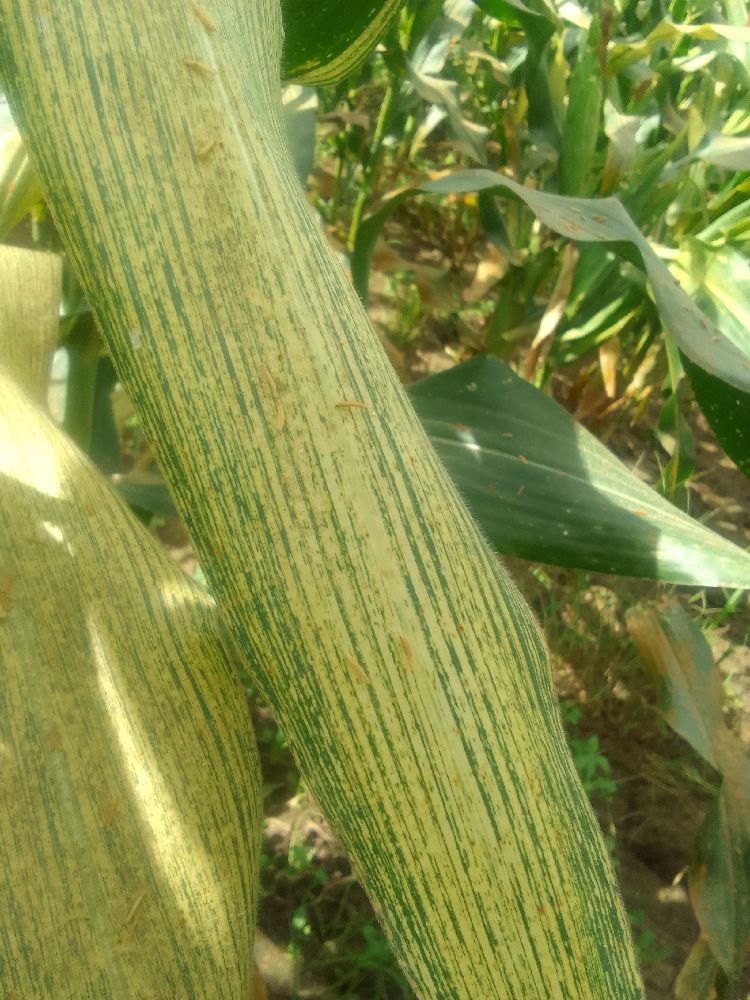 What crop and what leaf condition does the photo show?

maize, maize streak virus
